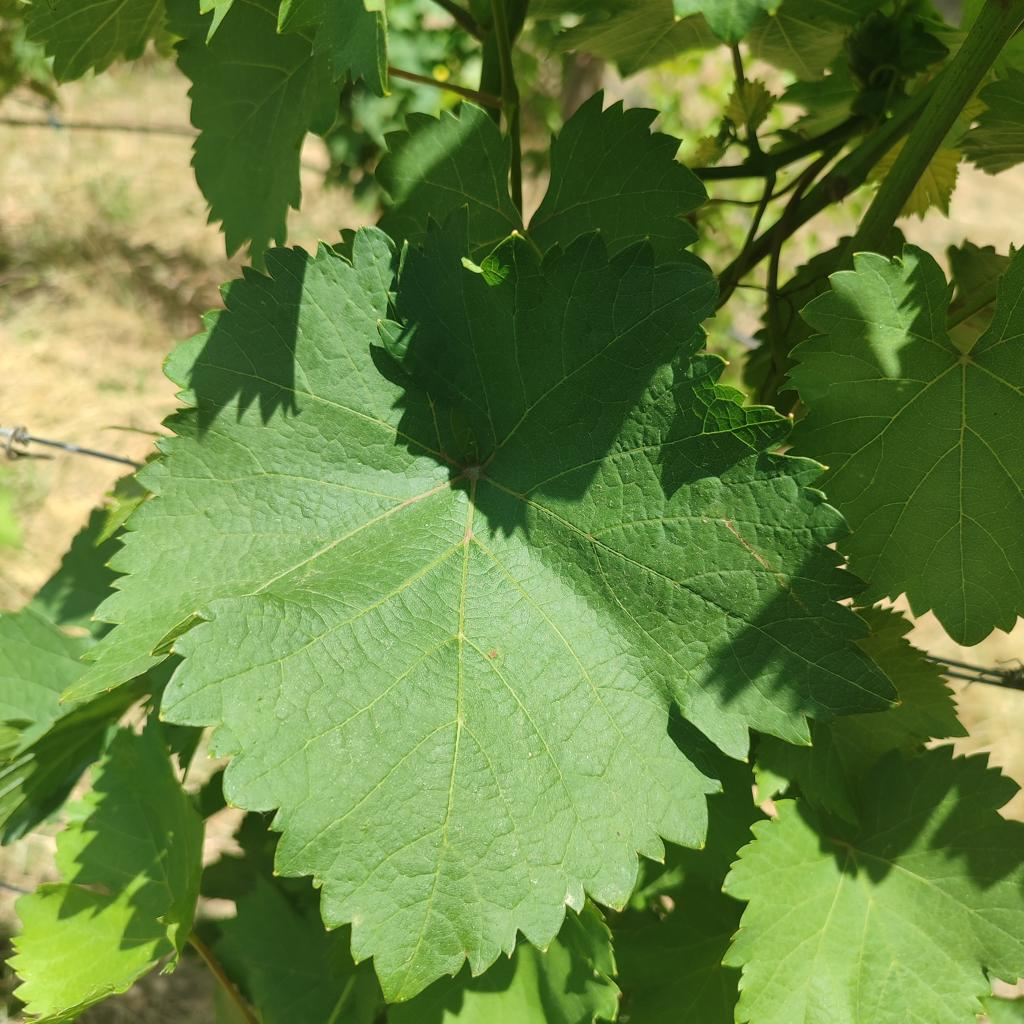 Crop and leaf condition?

grapevine, healthy
